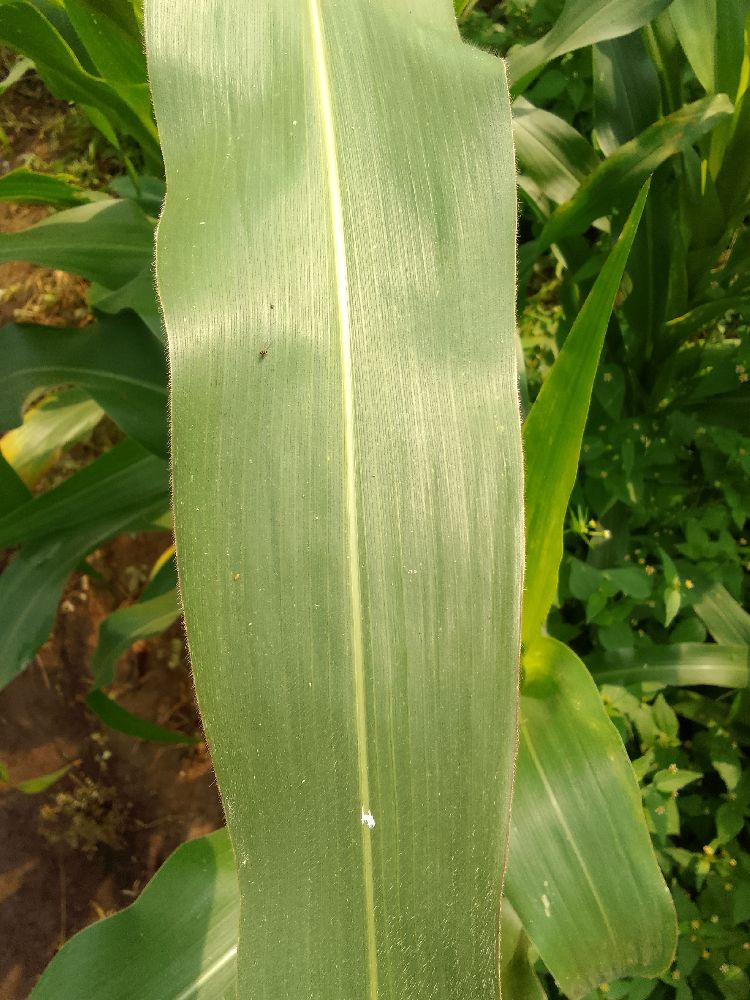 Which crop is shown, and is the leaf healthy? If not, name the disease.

maize, healthy
